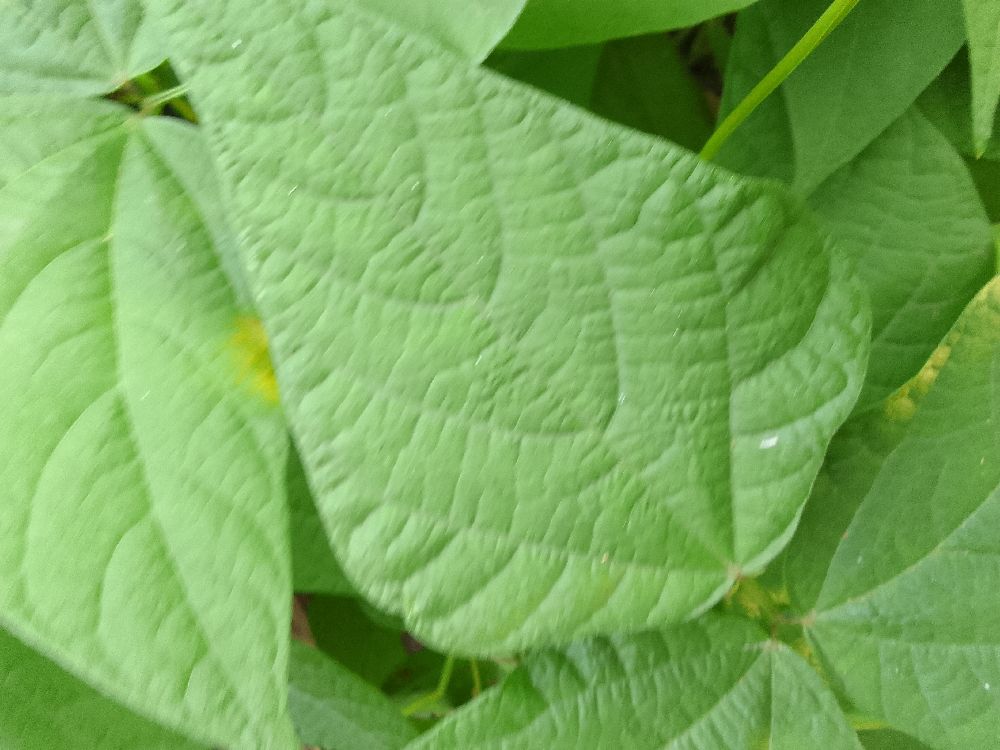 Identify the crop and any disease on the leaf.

common bean, healthy
